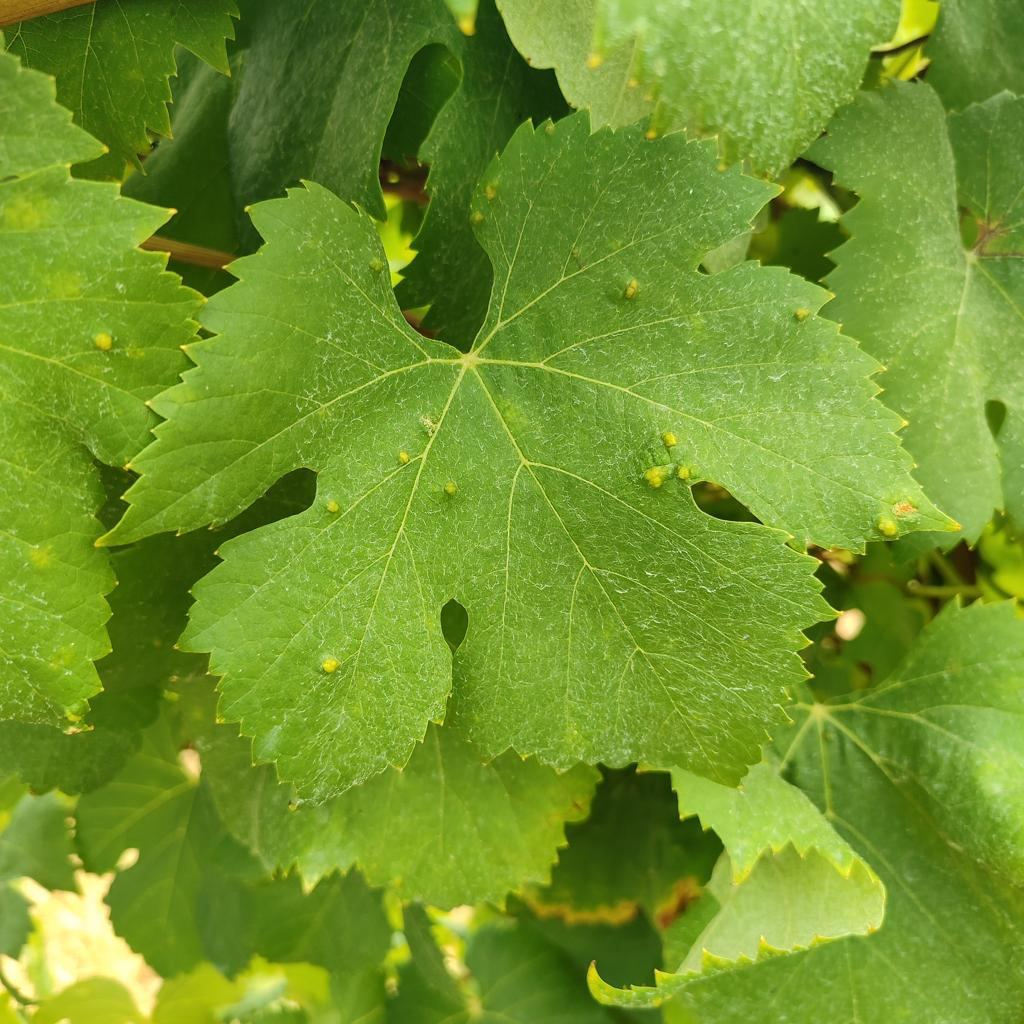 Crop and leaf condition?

grapevine, erineum mite
